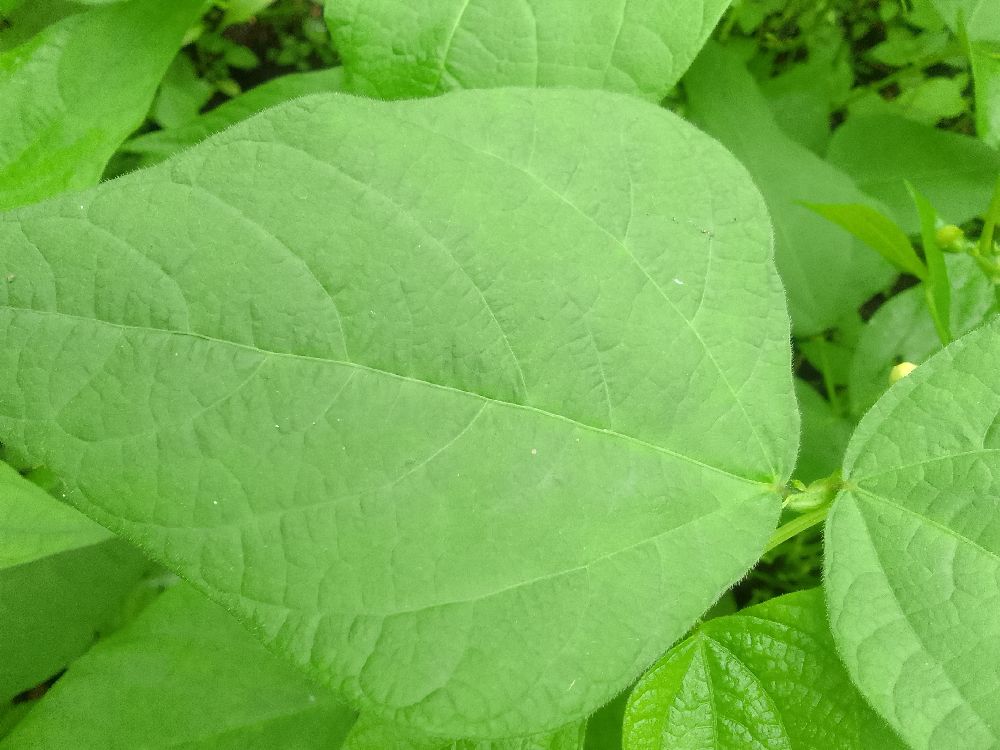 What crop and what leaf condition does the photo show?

common bean, healthy
